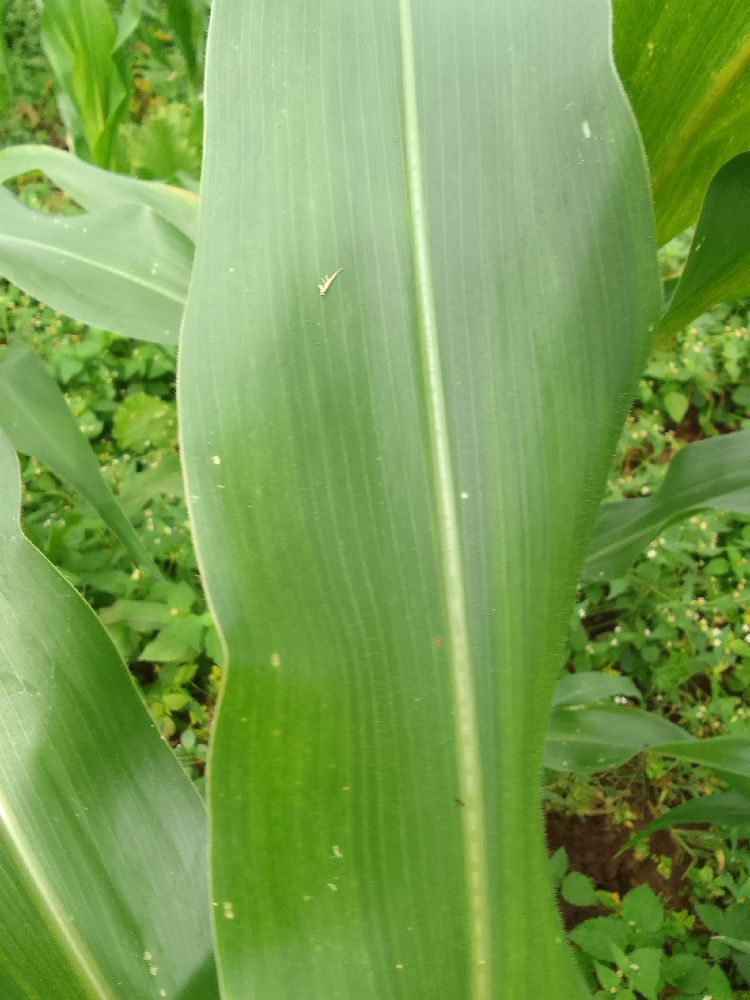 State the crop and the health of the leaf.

maize, healthy
